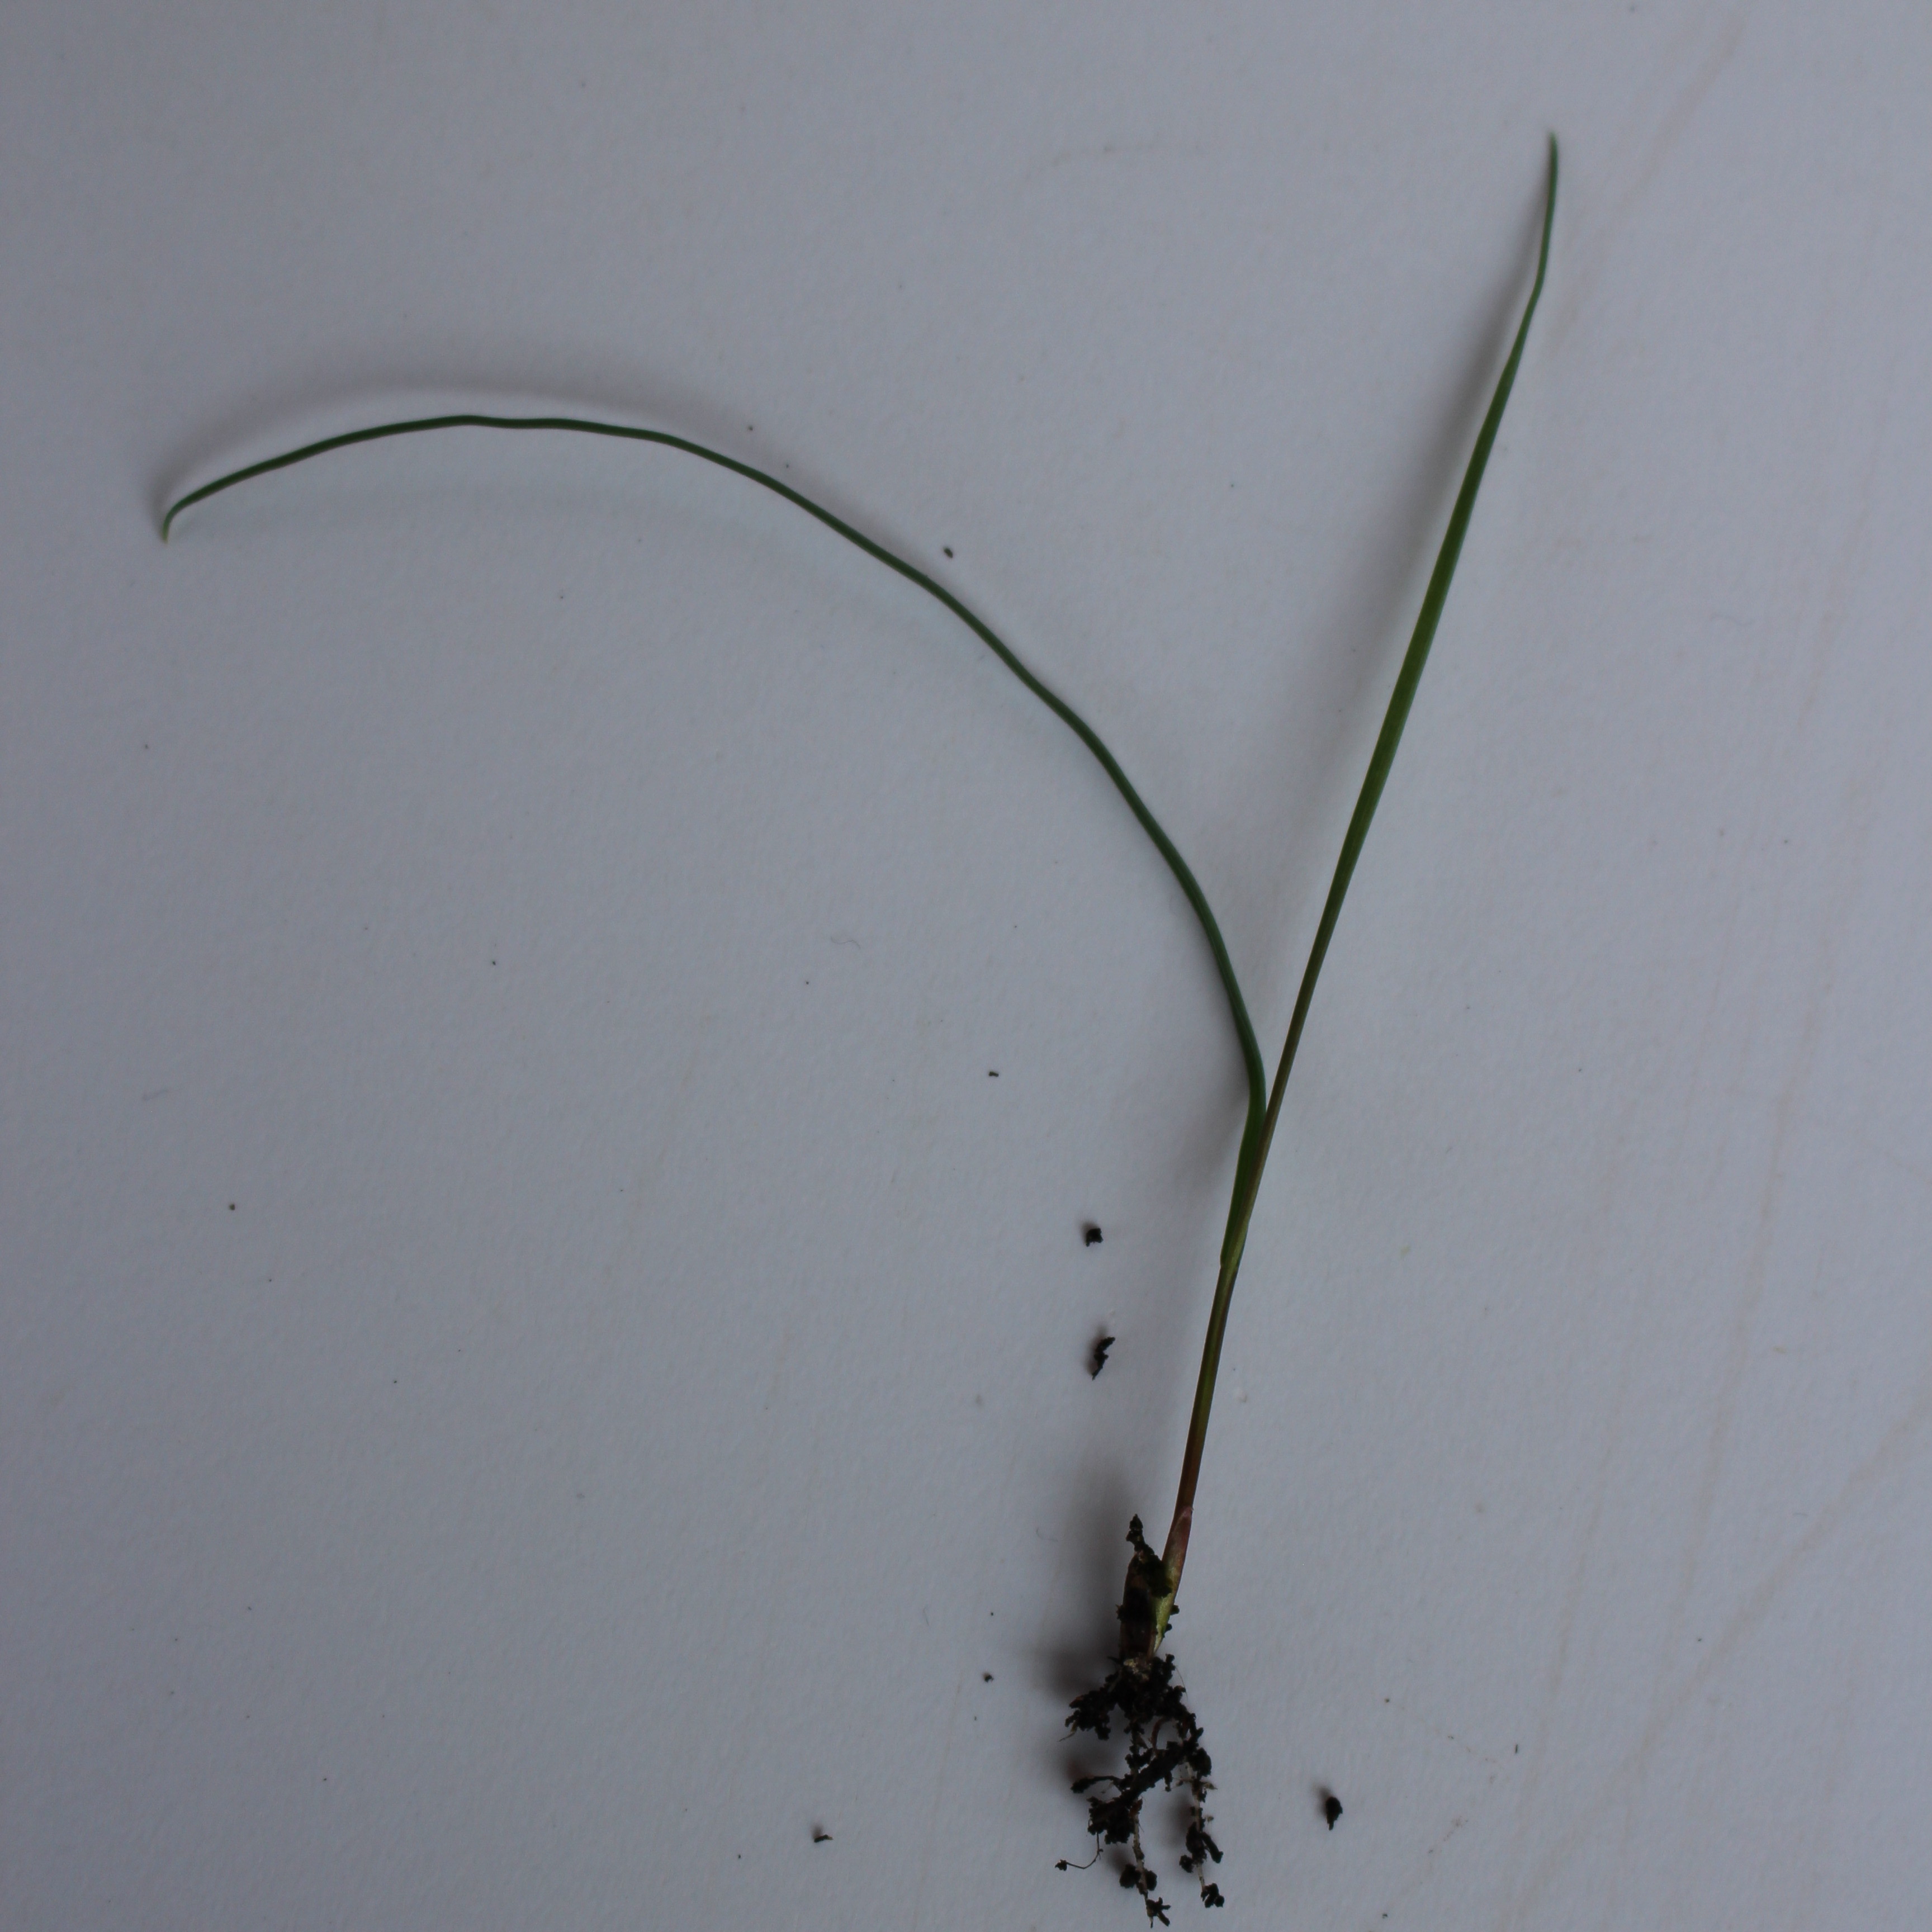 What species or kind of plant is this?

Lolium multiflorum
